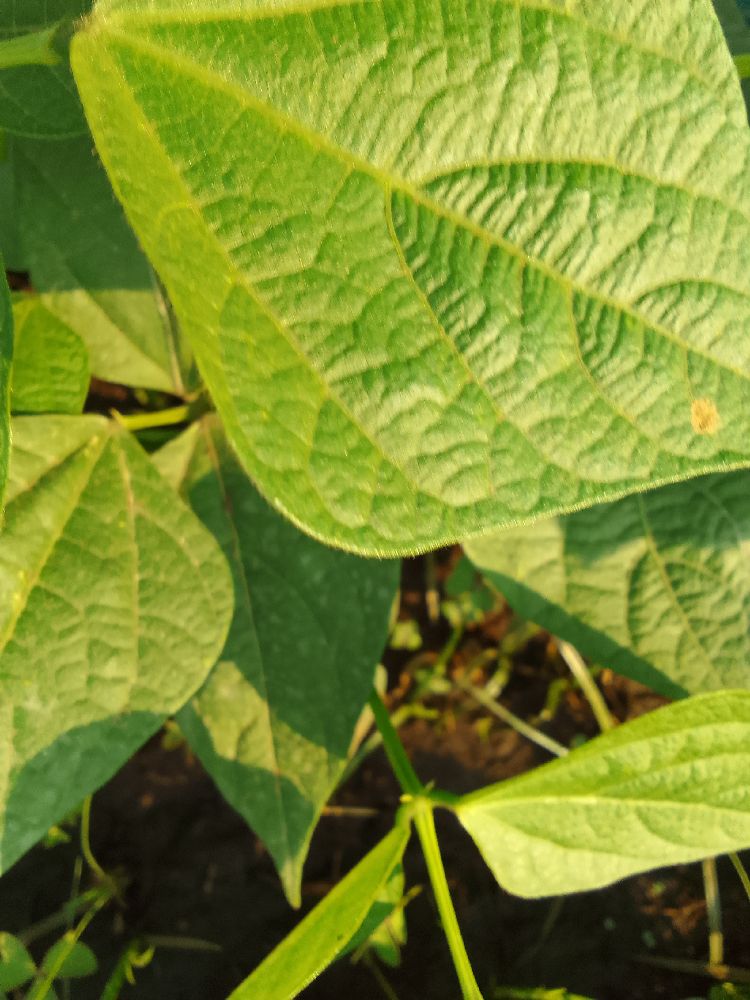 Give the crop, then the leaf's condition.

common bean, healthy
